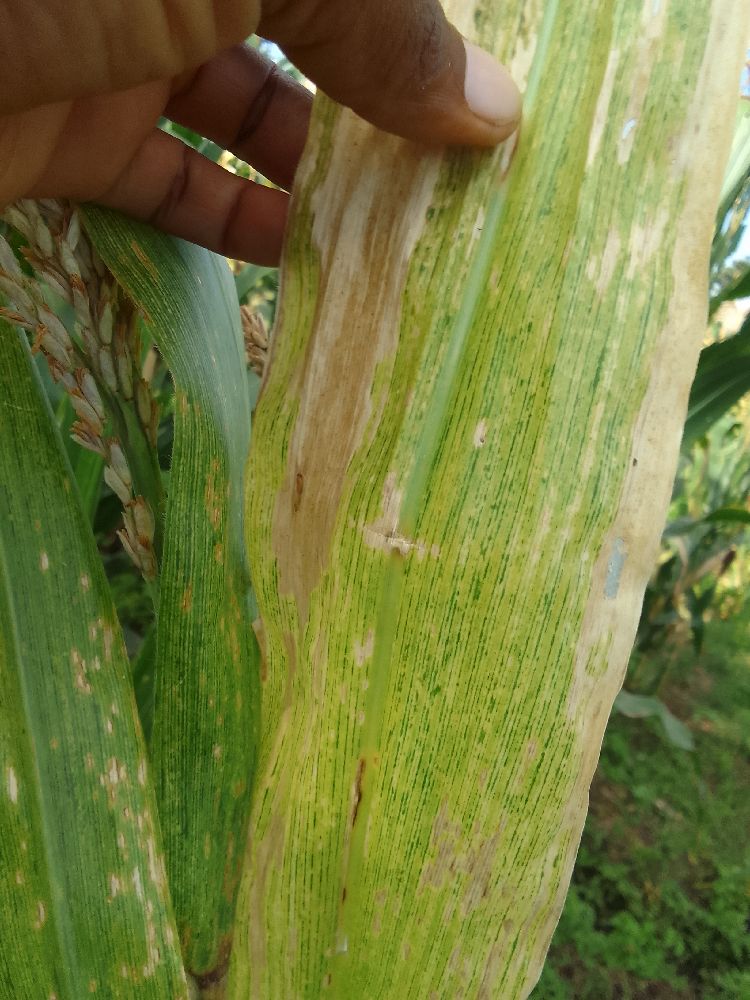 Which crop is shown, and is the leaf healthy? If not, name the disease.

maize, maize lethal necrosis
